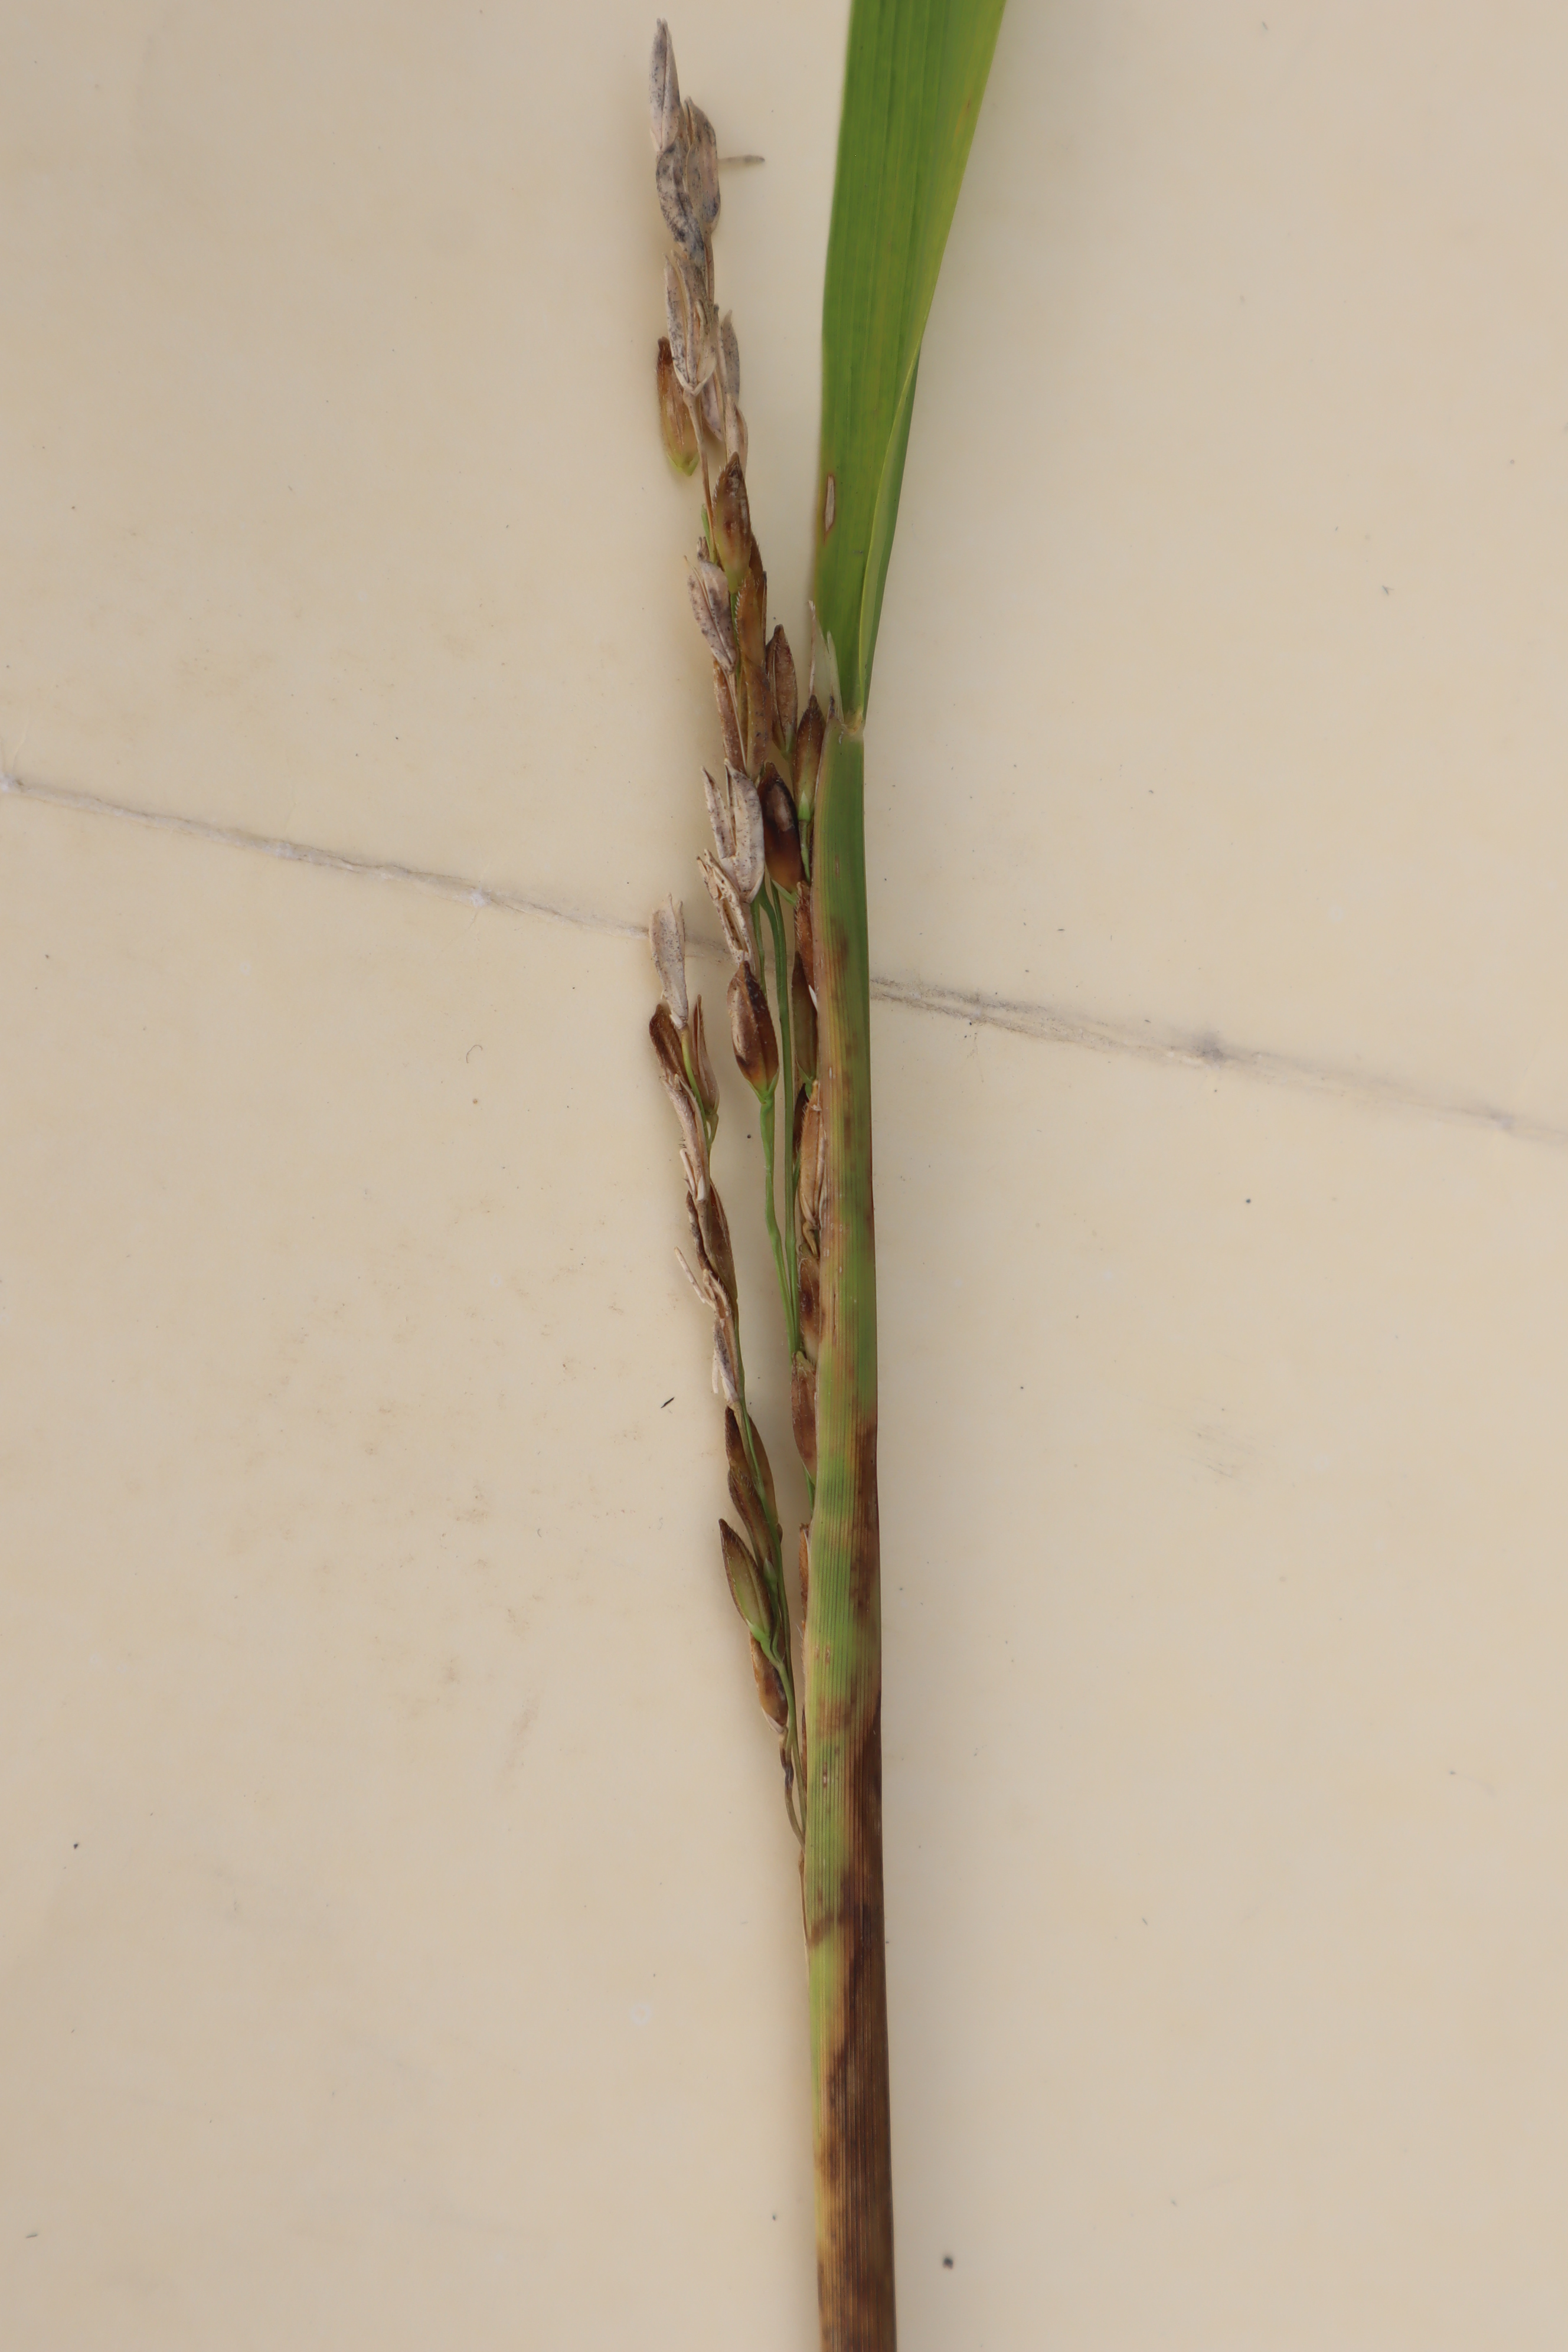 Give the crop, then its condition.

rice, sarocladium oryzae
